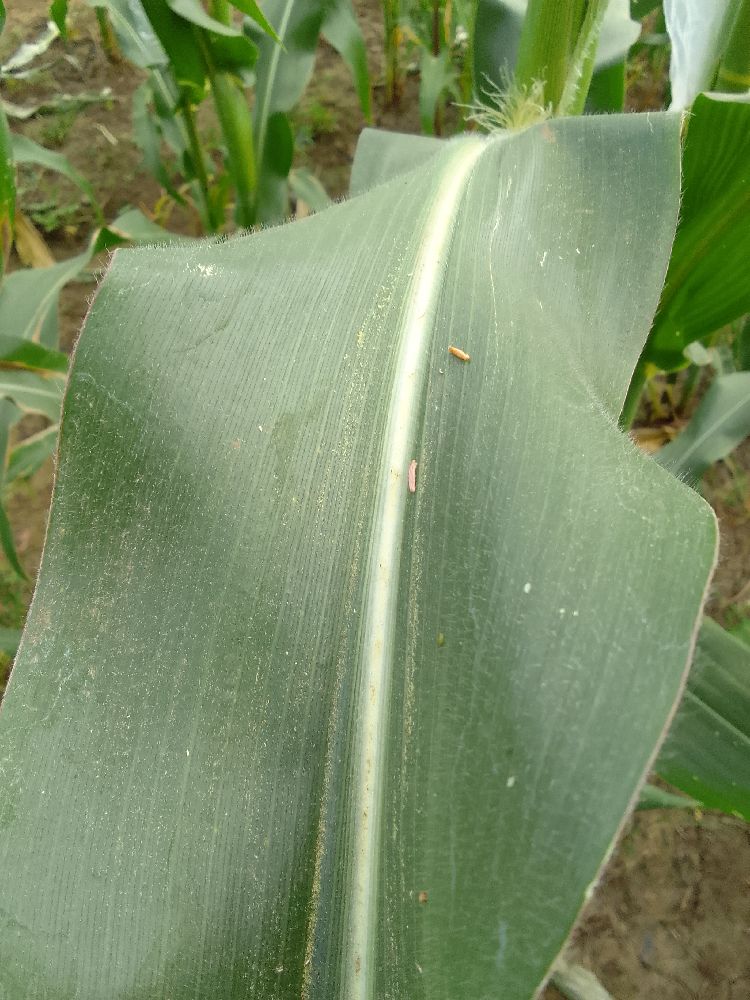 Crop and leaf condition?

maize, healthy
